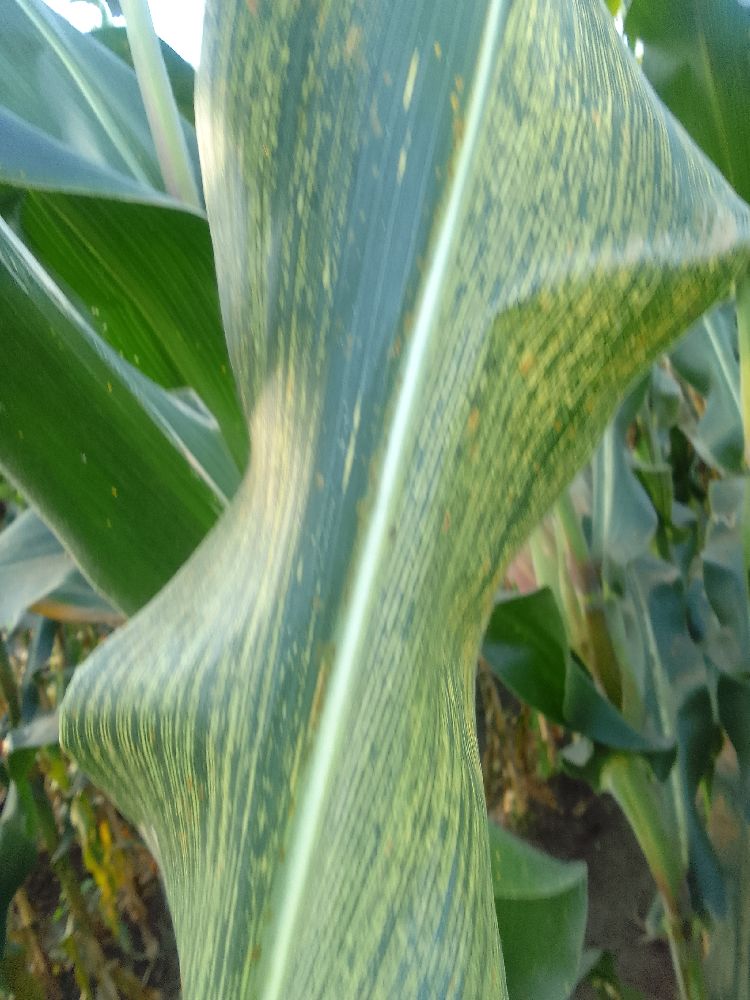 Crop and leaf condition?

maize, maize streak virus
